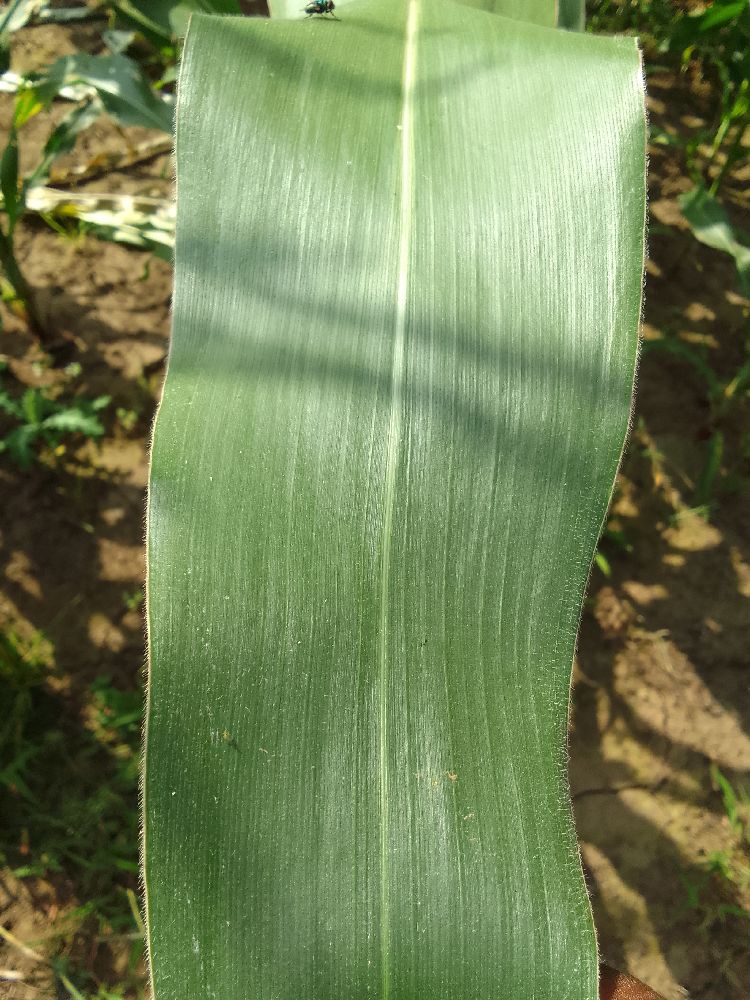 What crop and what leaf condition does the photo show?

maize, healthy
